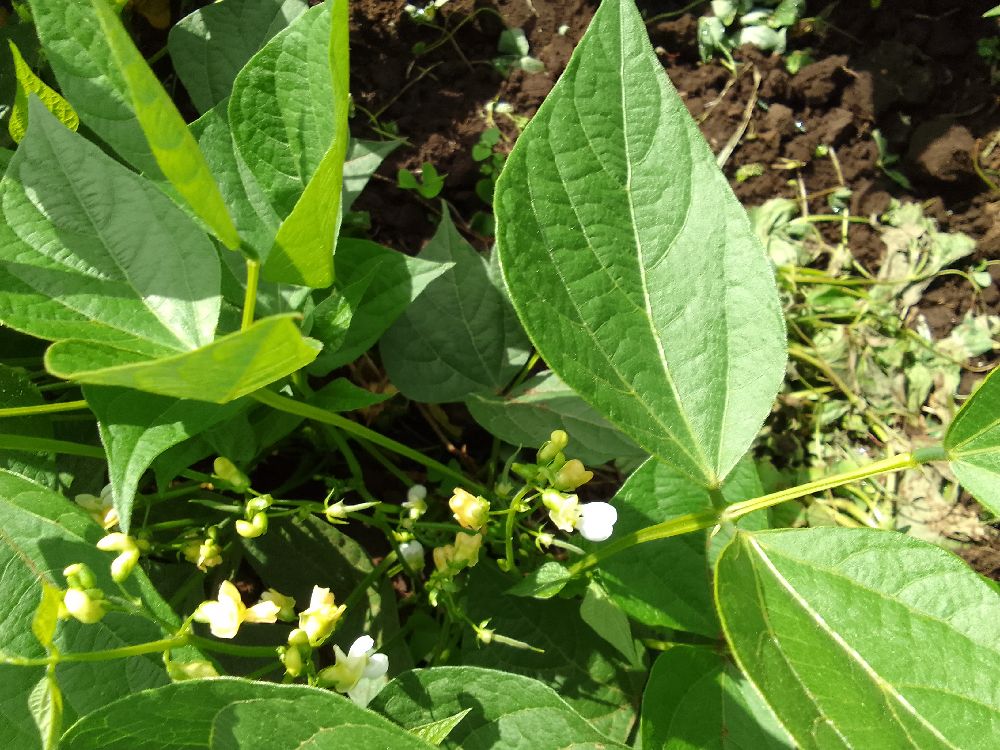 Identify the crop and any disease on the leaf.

common bean, healthy
